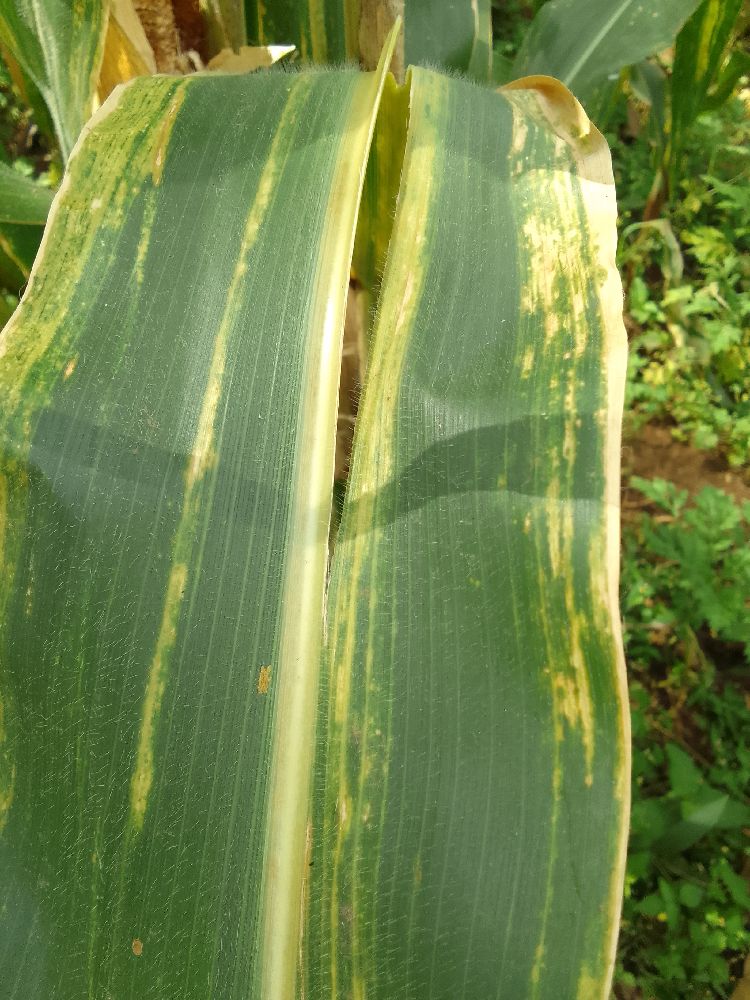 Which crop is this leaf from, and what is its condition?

maize, maize lethal necrosis
